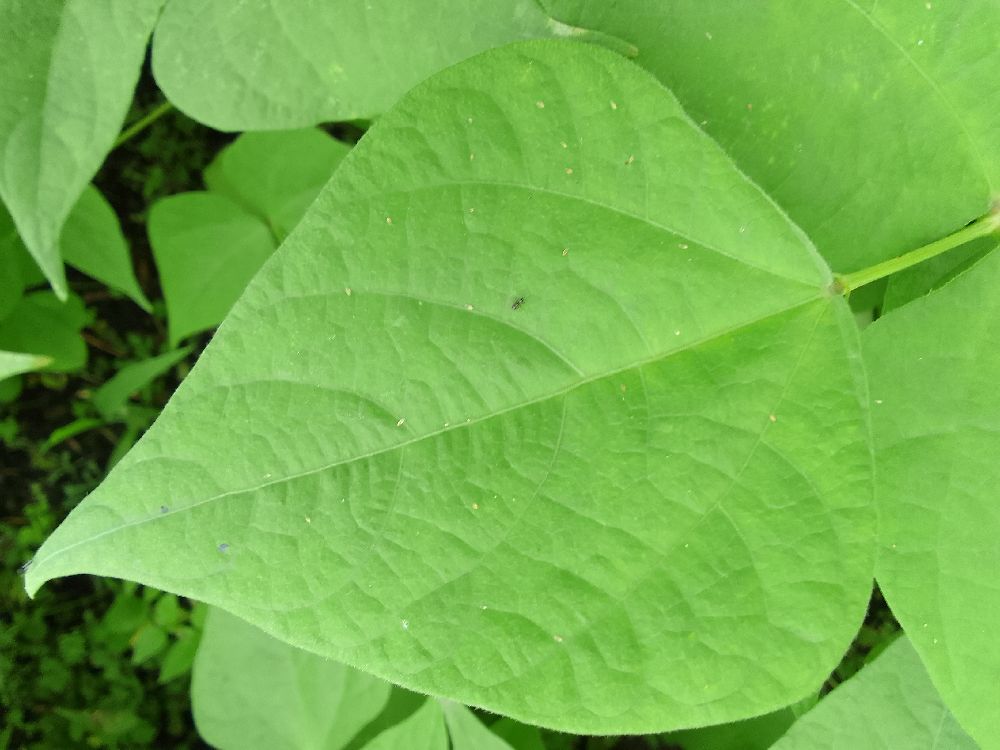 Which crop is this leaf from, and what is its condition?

common bean, healthy
